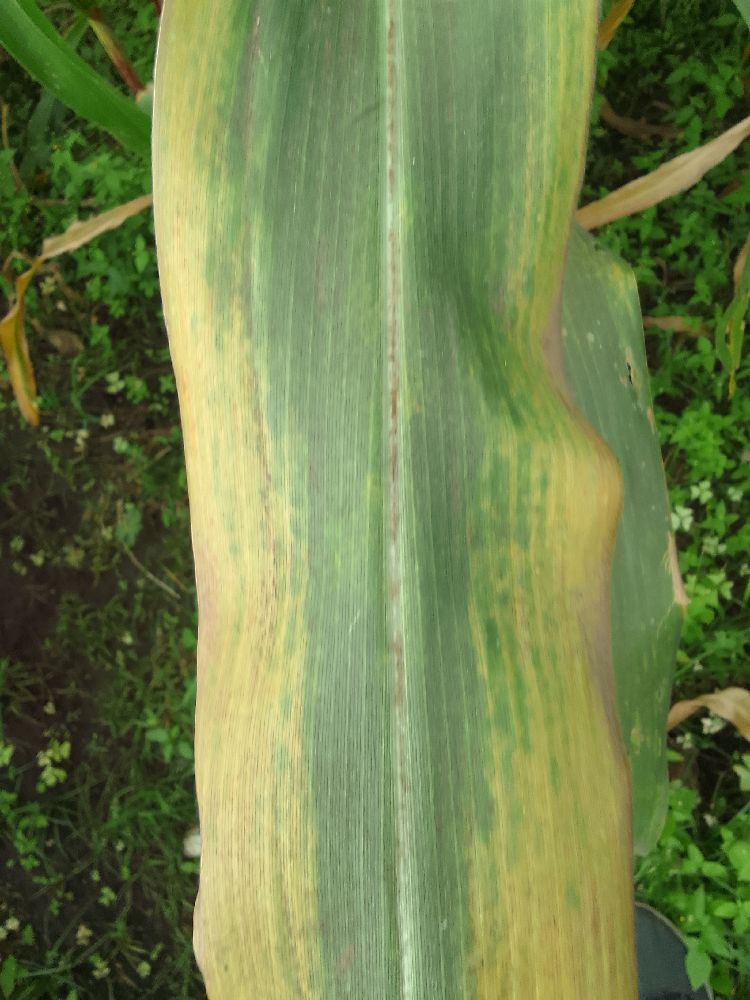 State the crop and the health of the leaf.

maize, maize lethal necrosis
